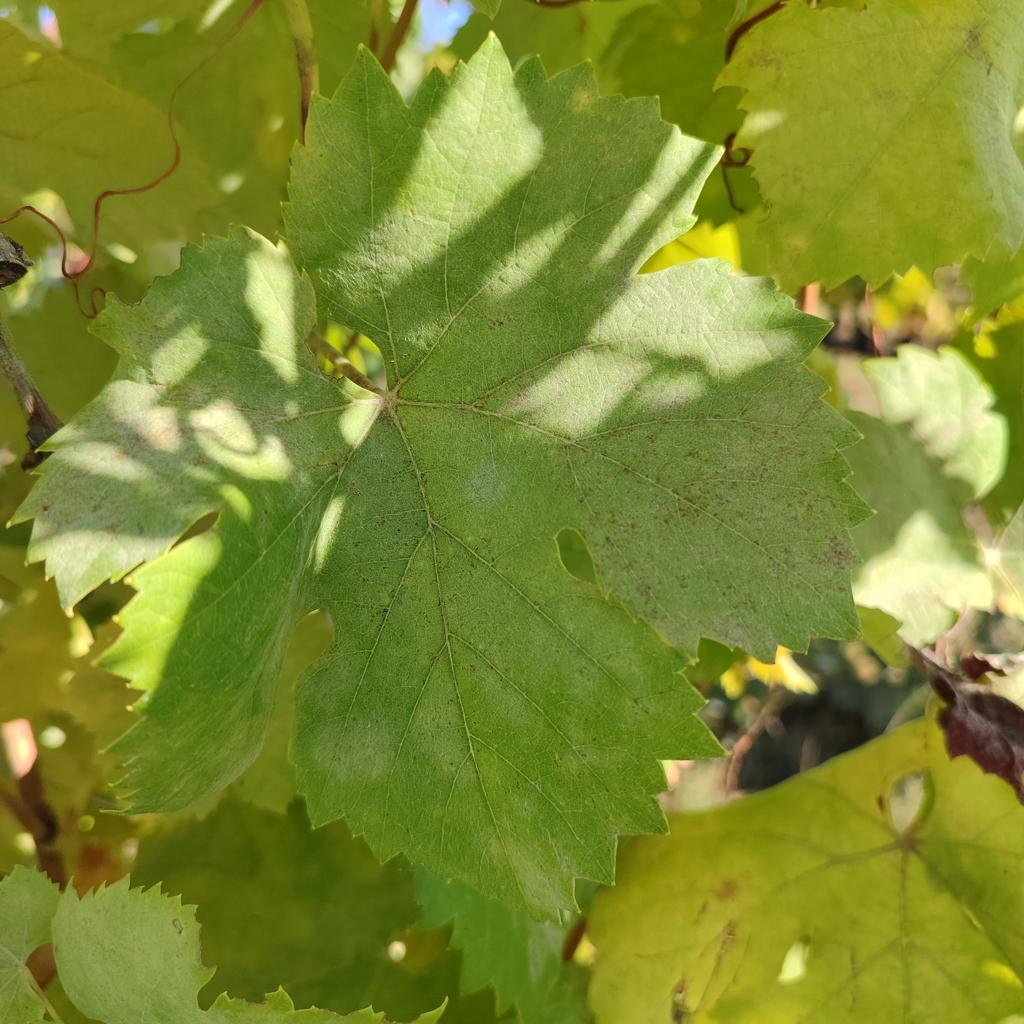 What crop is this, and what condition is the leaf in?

grapevine, powdery mildew
